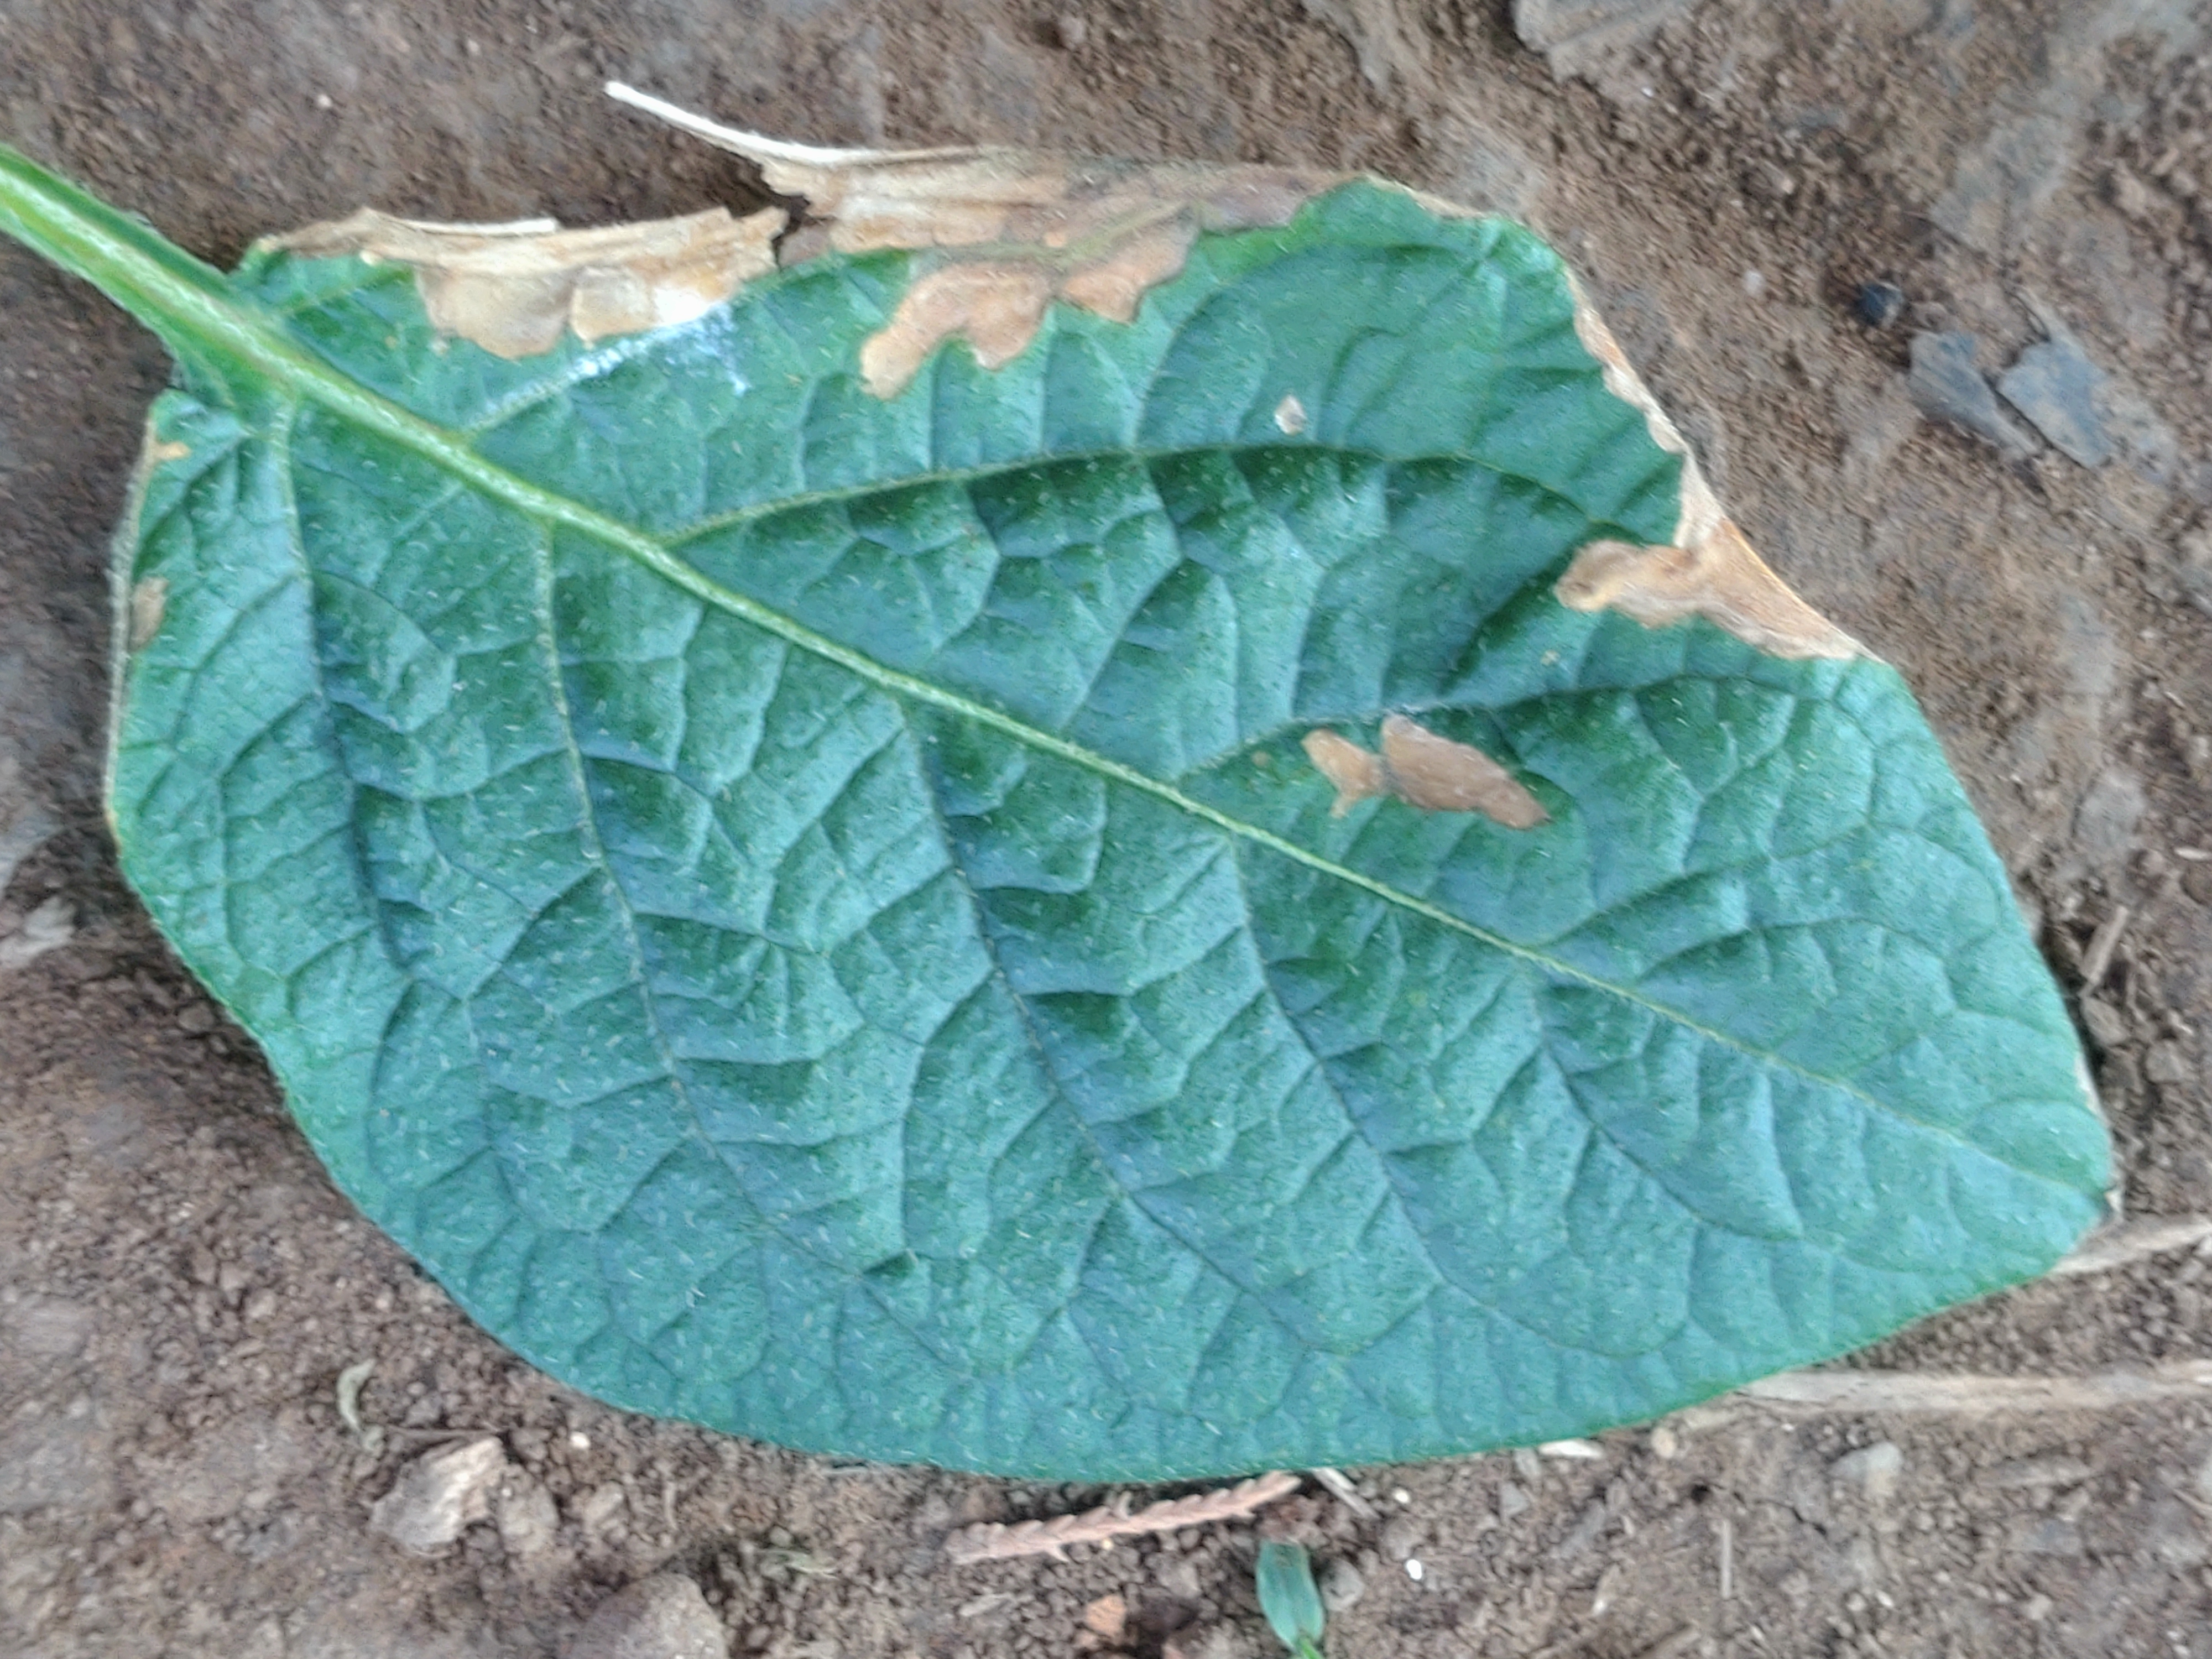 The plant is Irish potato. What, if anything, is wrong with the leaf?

early blight
